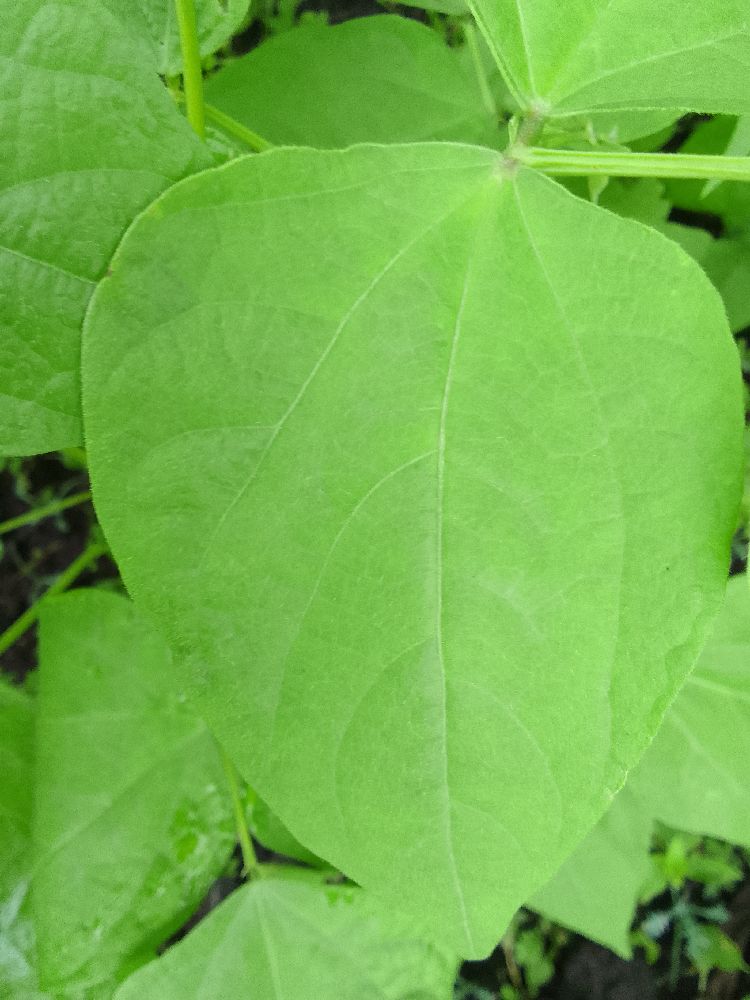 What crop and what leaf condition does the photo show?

common bean, healthy
